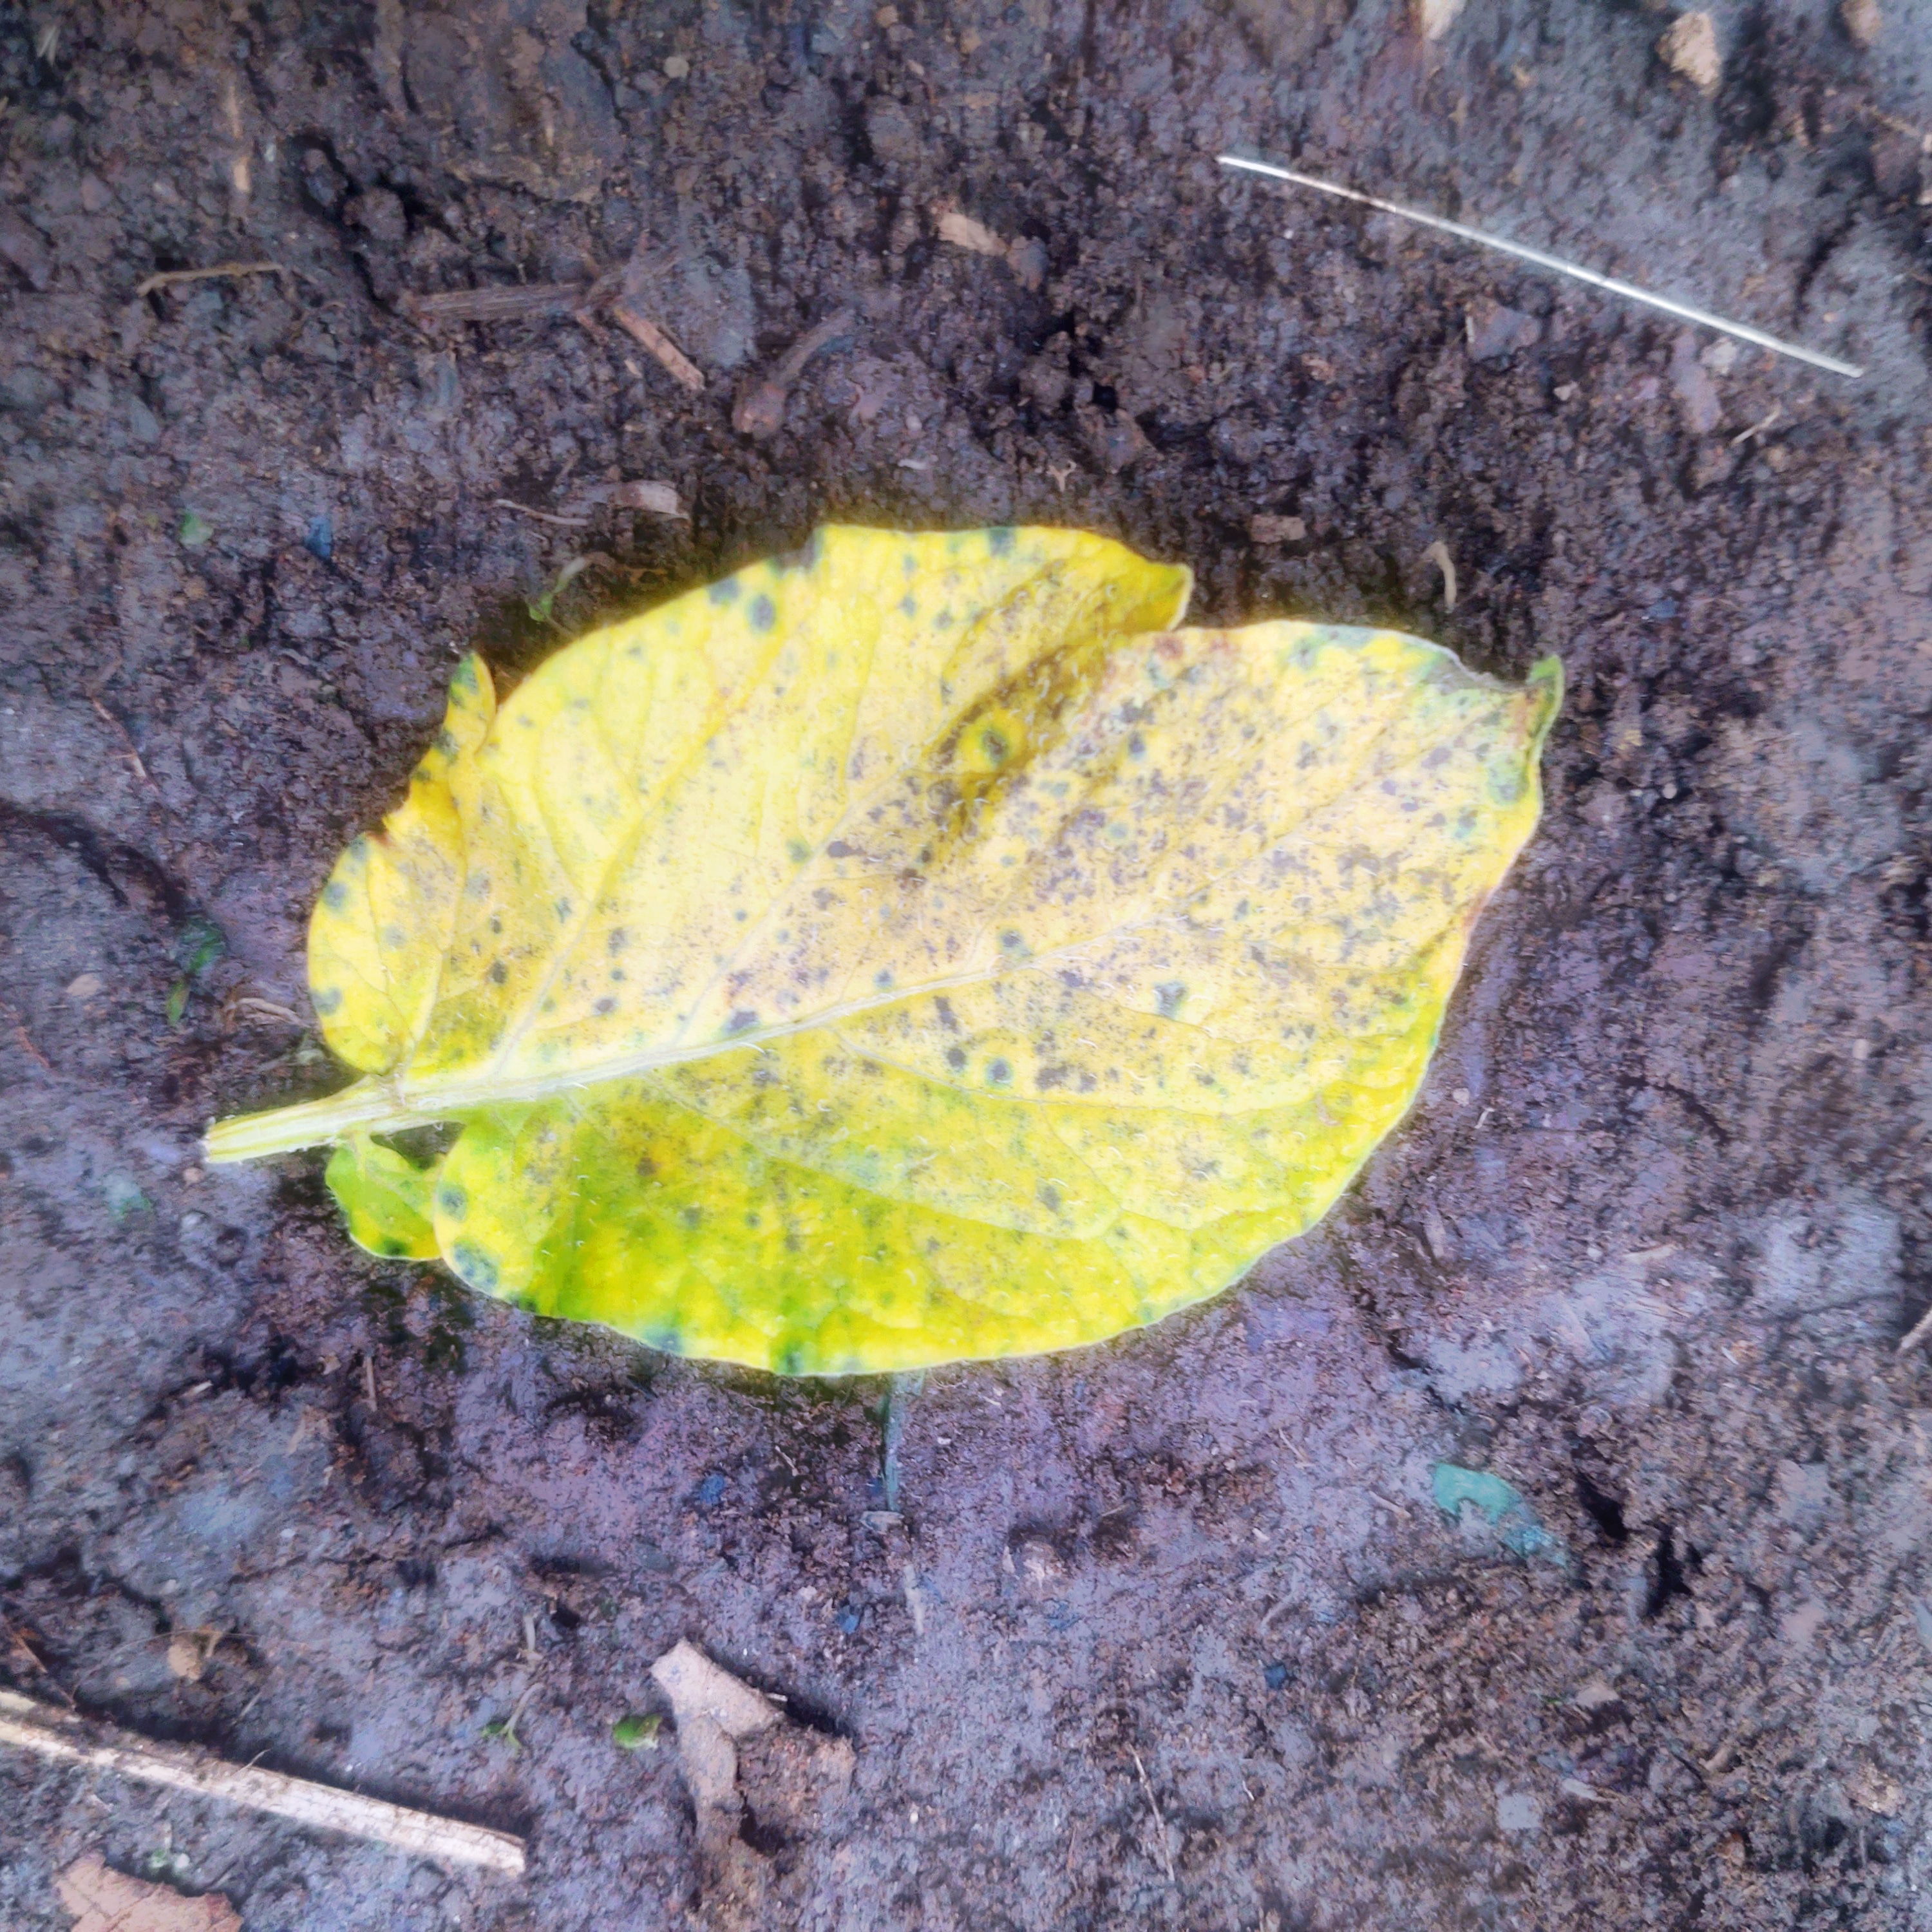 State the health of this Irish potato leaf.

late blight
